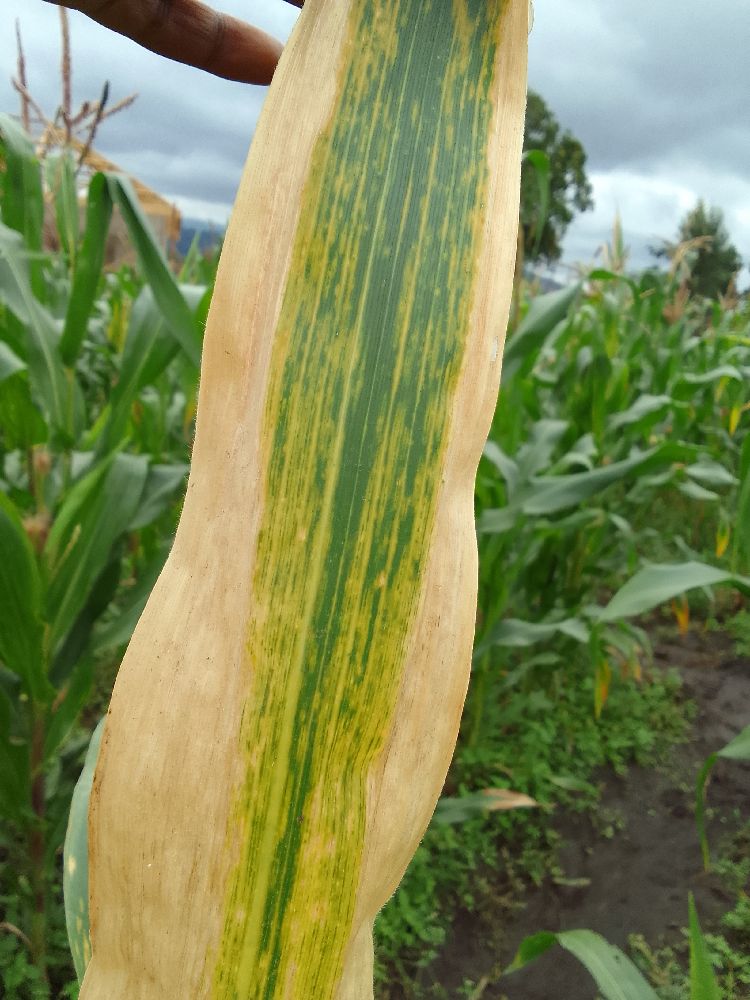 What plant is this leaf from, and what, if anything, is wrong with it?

maize, maize lethal necrosis
